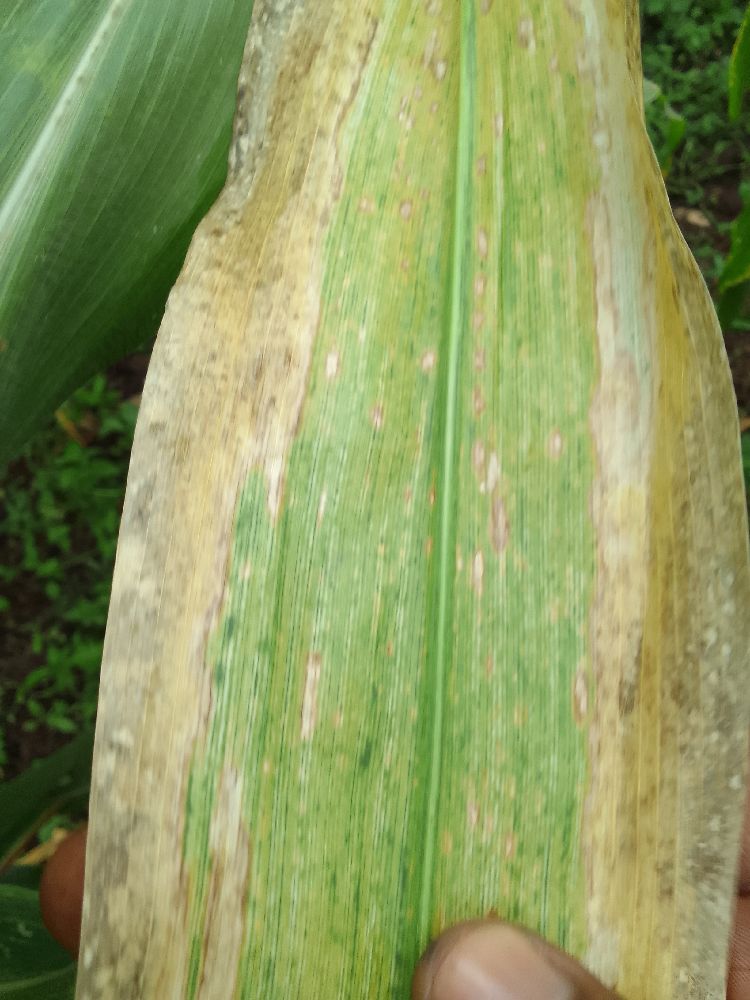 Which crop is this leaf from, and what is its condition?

maize, maize lethal necrosis
